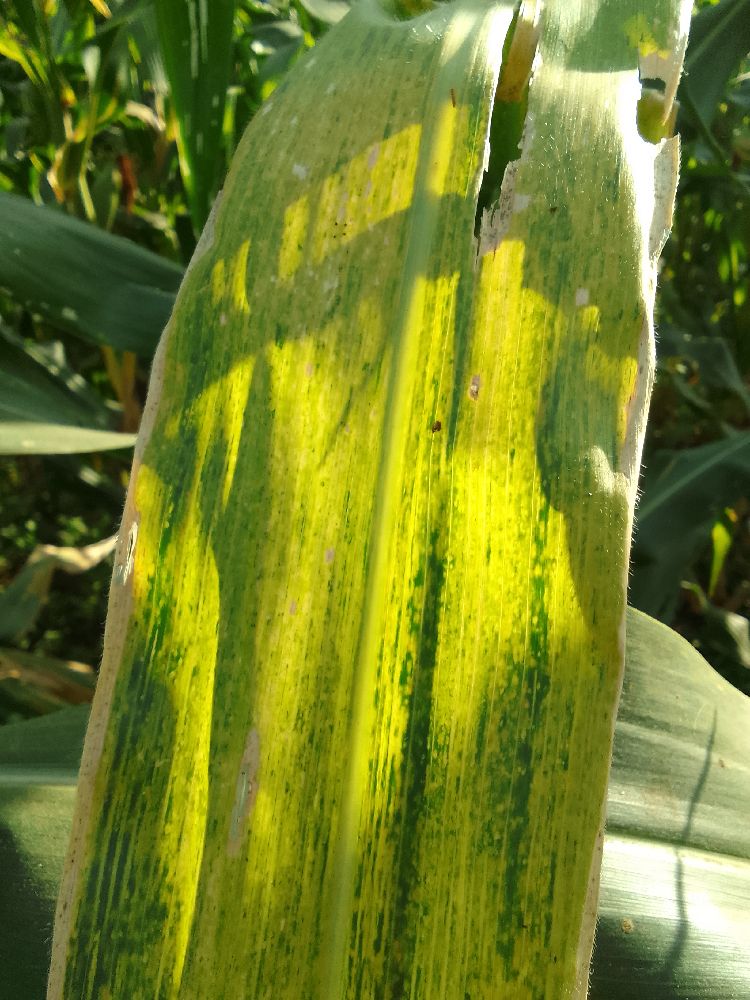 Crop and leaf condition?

maize, maize lethal necrosis
